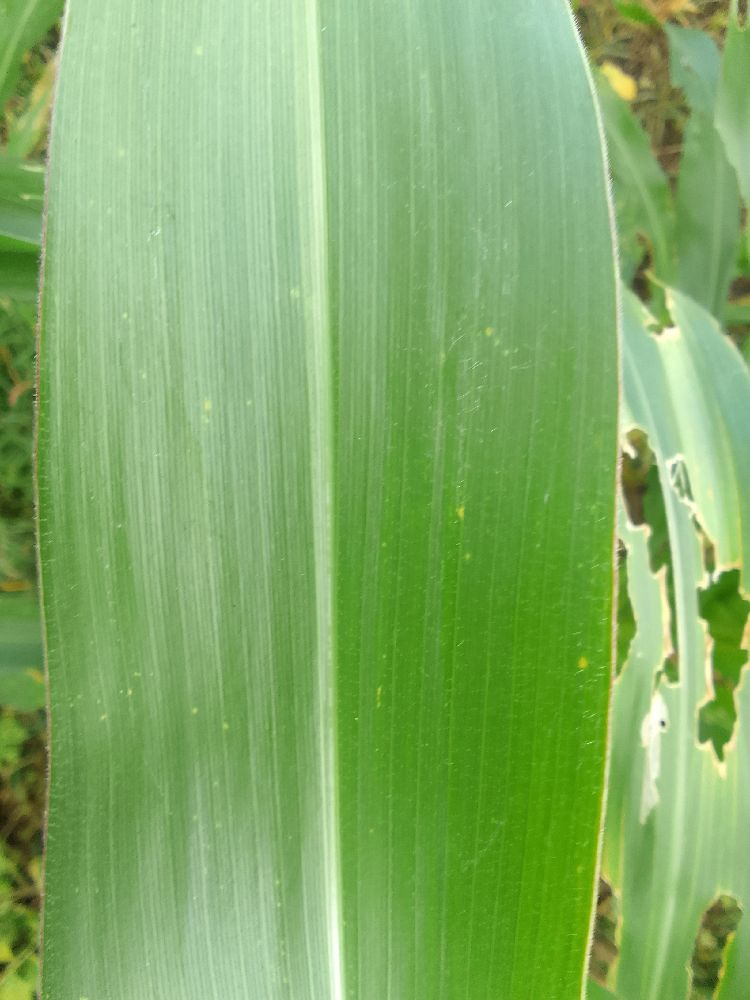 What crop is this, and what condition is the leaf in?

maize, healthy
